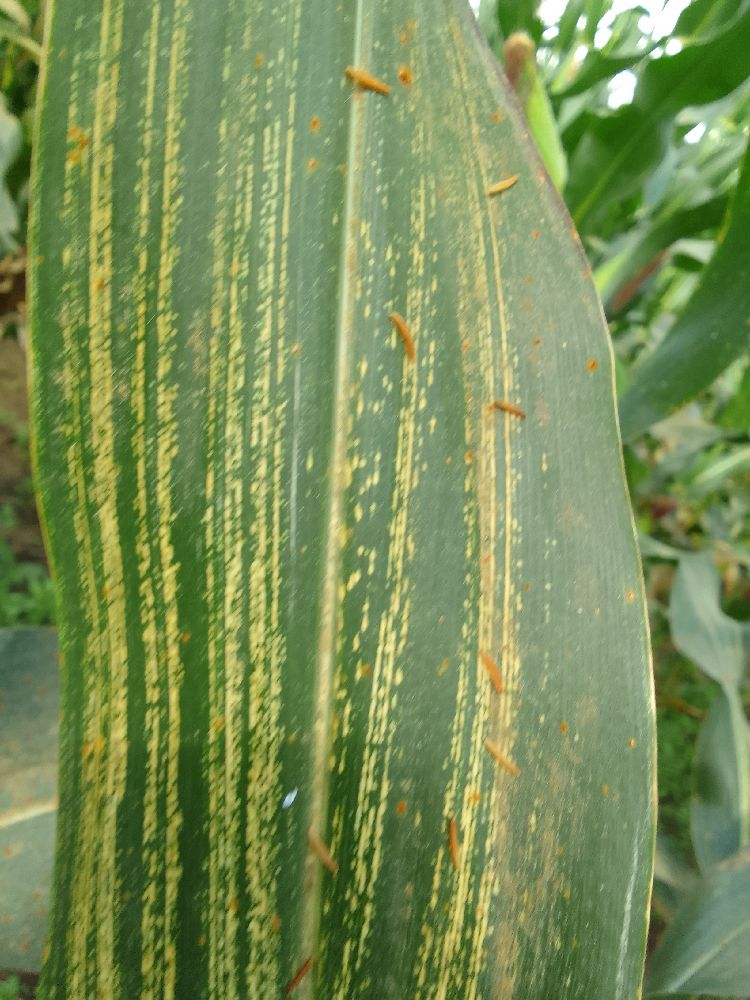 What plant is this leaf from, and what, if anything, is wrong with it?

maize, maize streak virus
